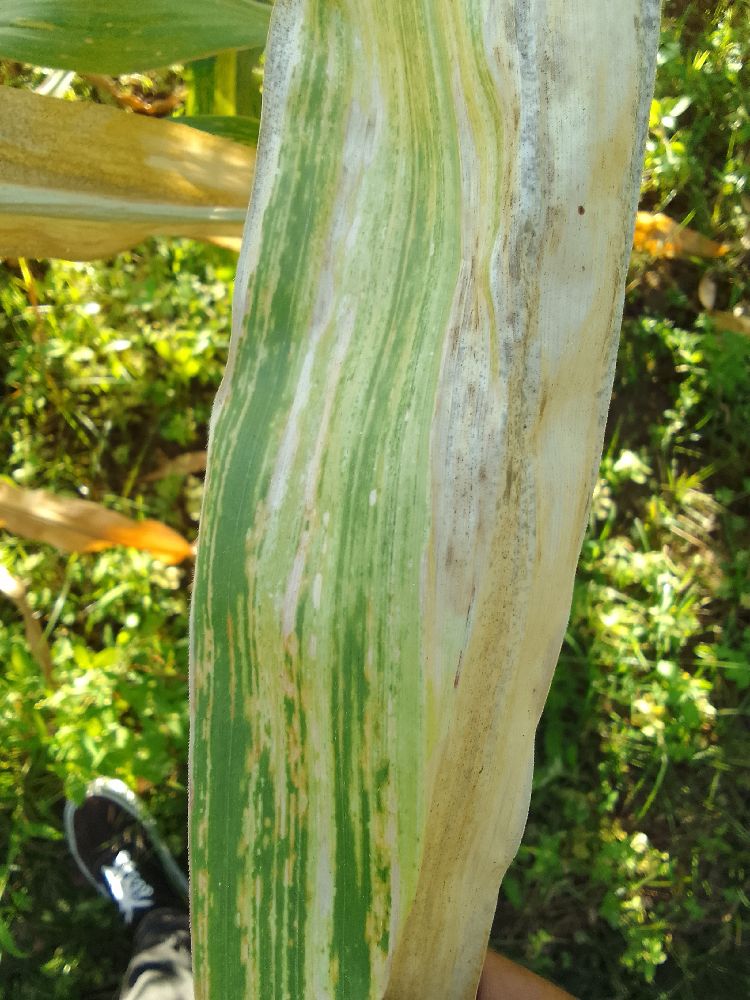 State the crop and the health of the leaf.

maize, maize lethal necrosis
